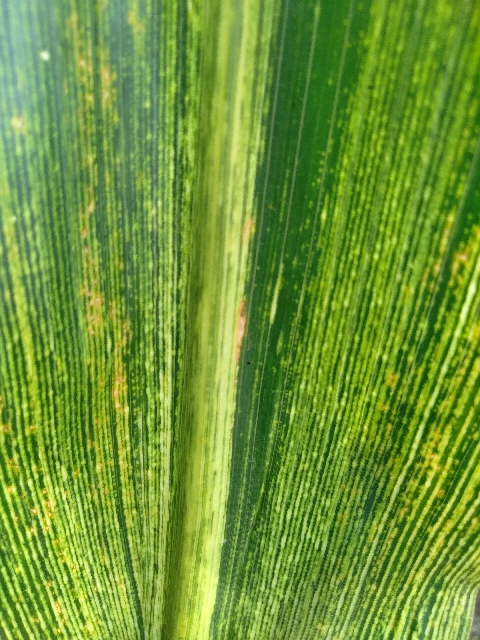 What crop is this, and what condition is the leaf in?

maize, maize streak virus
